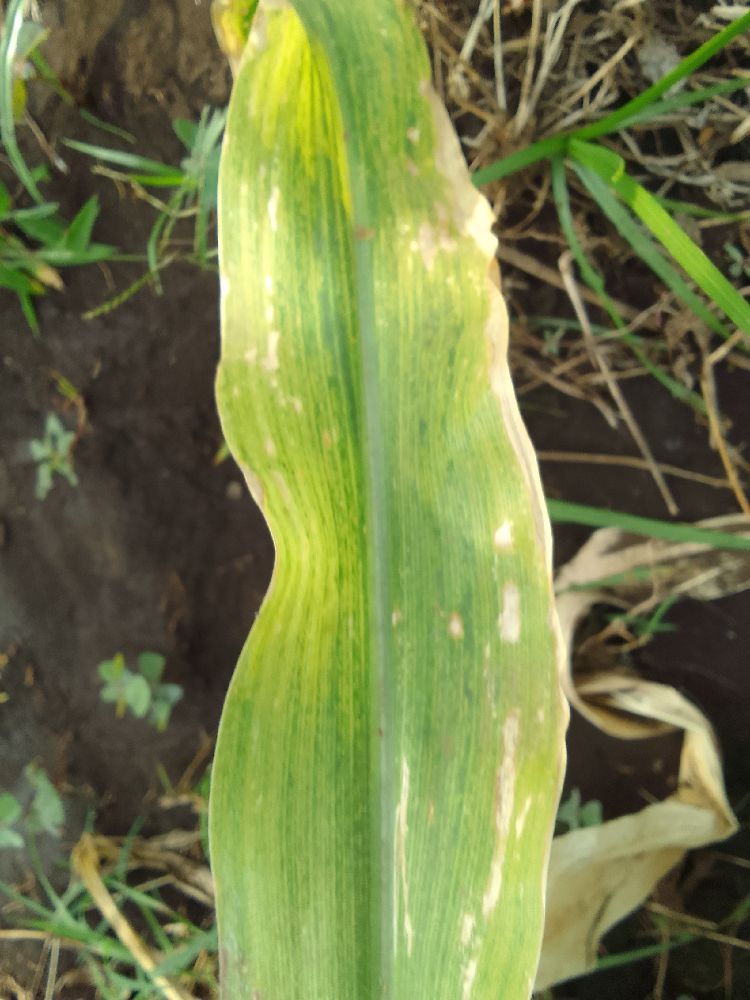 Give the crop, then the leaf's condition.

maize, maize lethal necrosis
